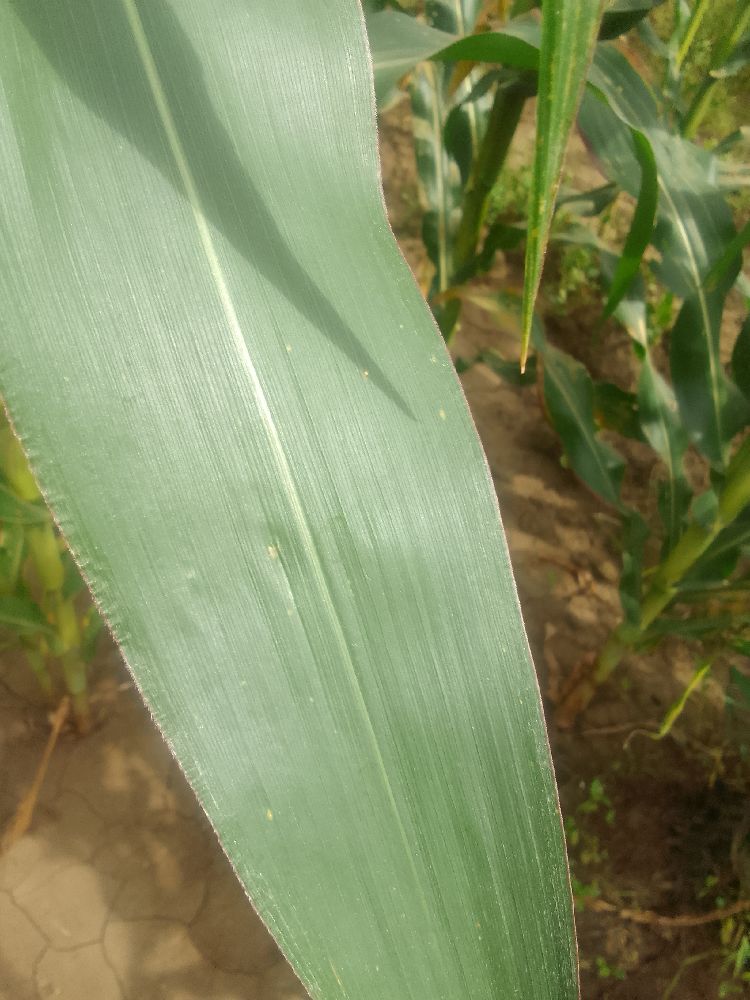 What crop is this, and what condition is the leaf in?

maize, healthy
